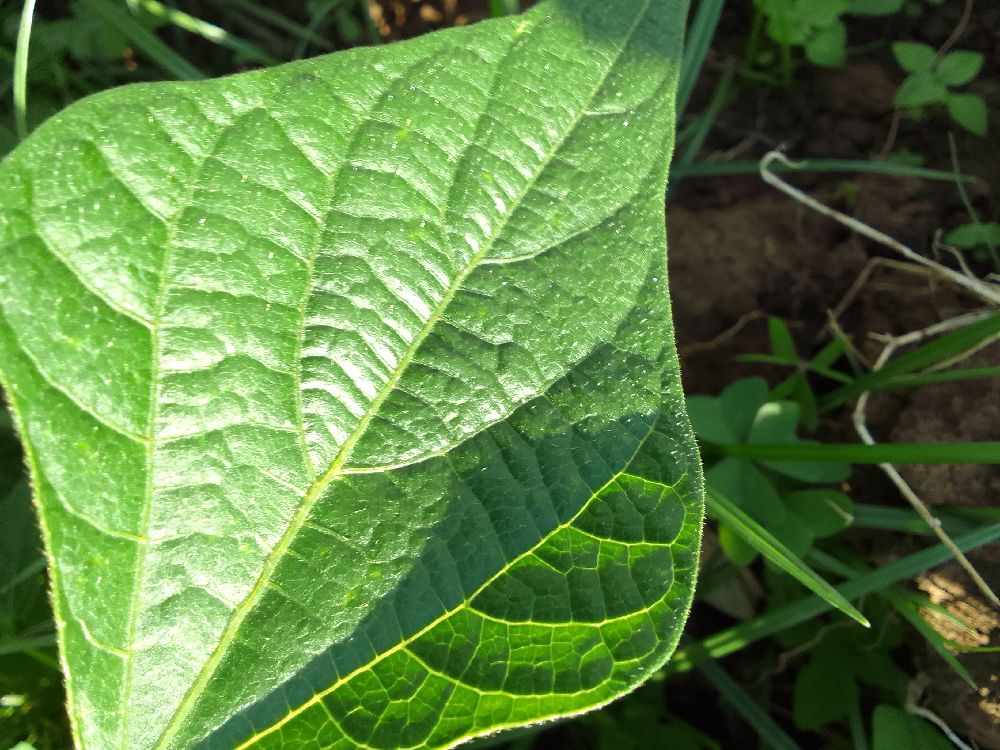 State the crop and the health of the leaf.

common bean, healthy
